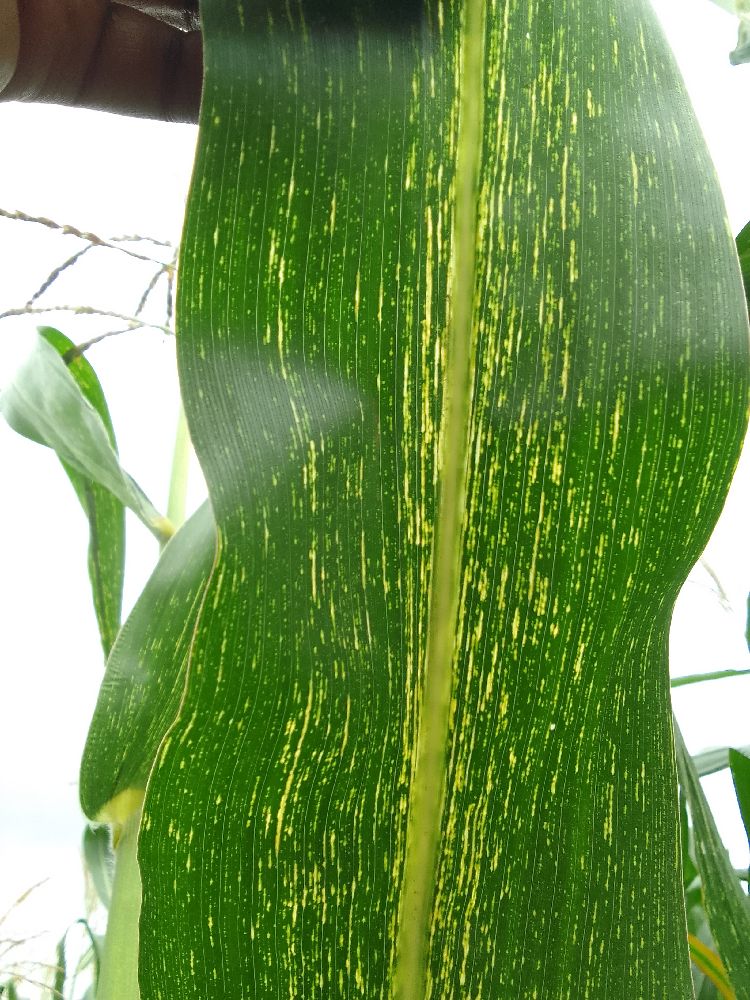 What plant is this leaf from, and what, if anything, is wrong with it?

maize, maize streak virus
